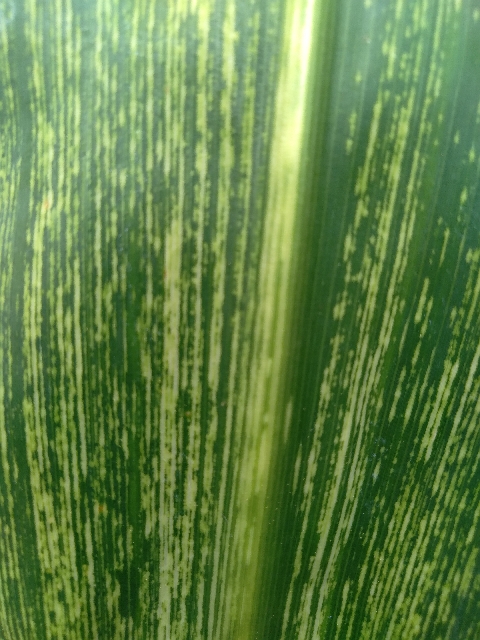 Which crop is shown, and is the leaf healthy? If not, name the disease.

maize, maize streak virus
